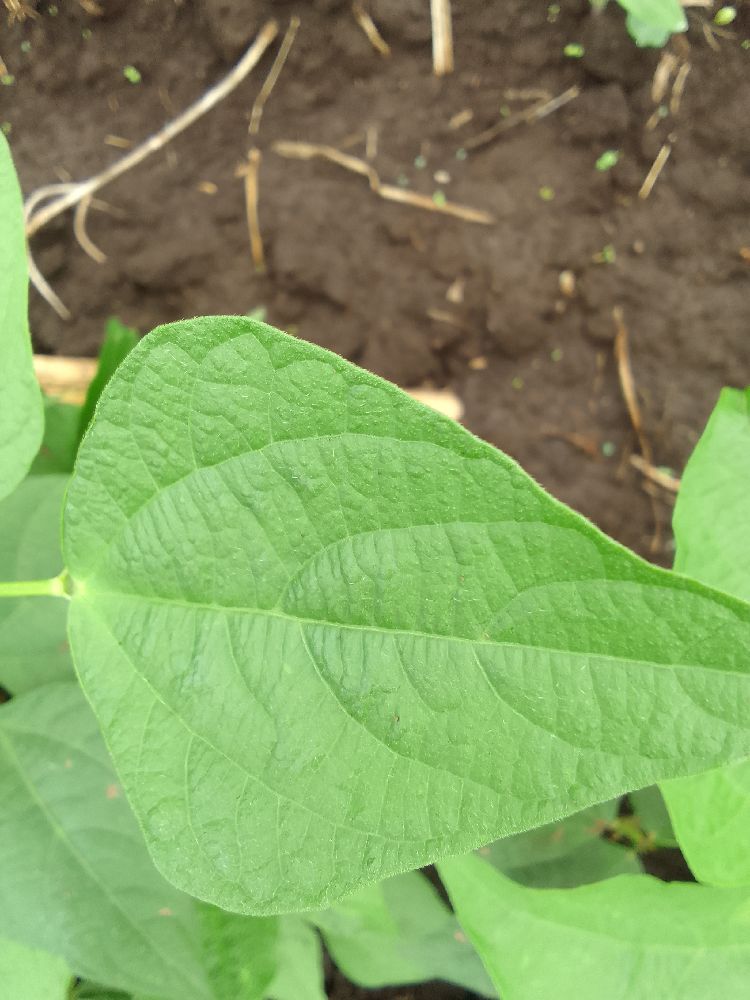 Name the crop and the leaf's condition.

common bean, healthy
